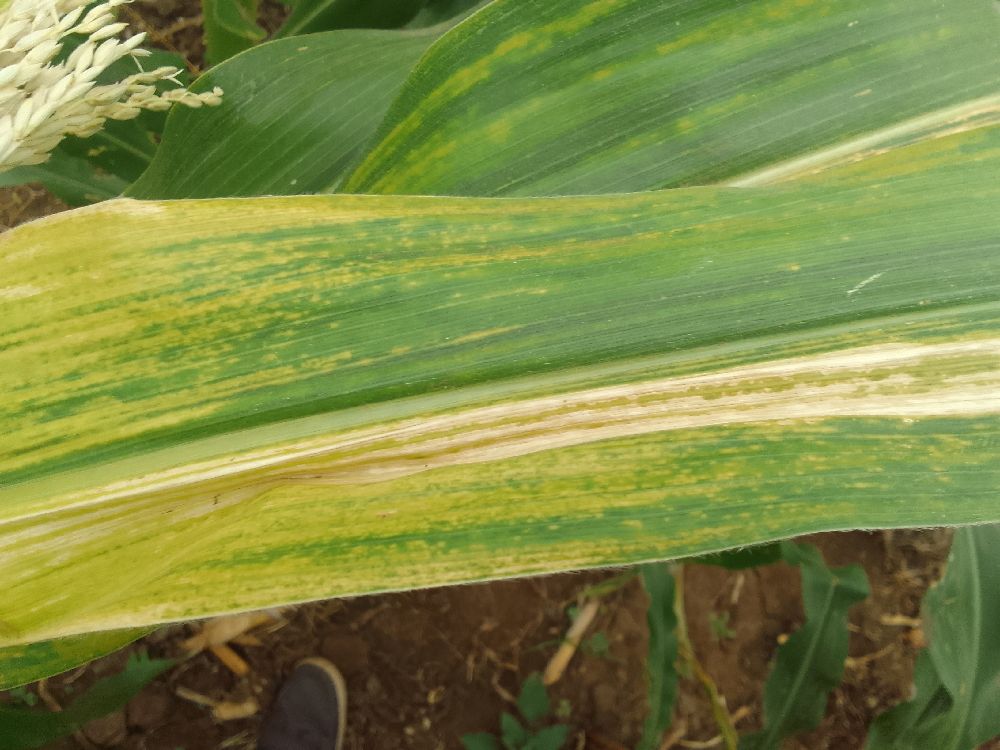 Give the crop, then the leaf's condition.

maize, maize lethal necrosis
